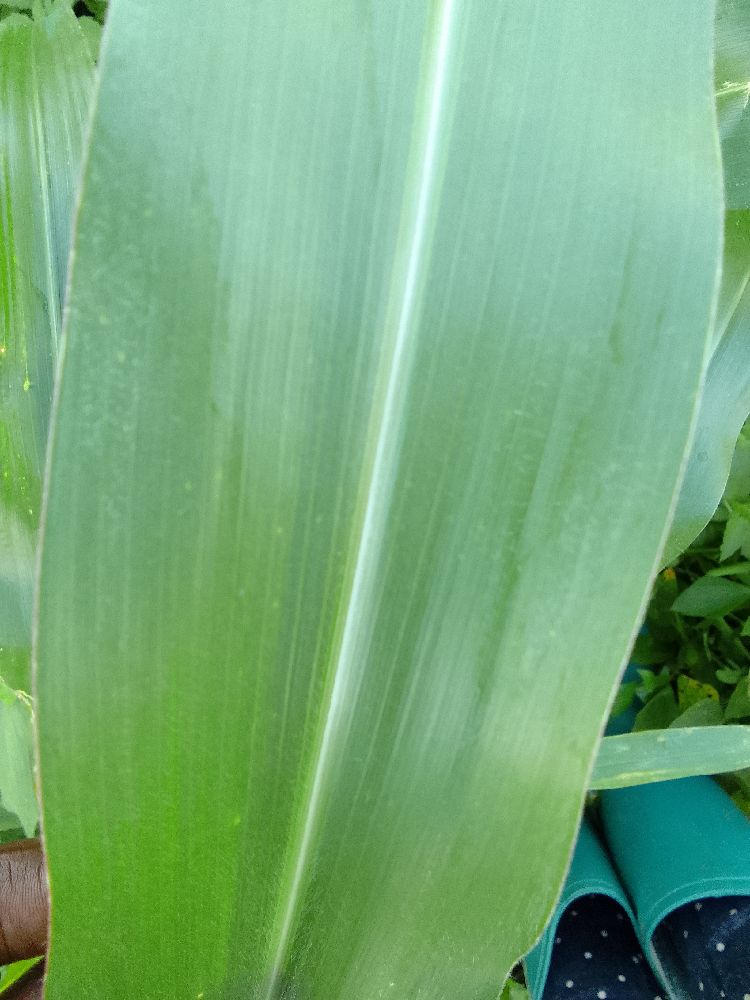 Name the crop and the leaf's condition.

maize, healthy
